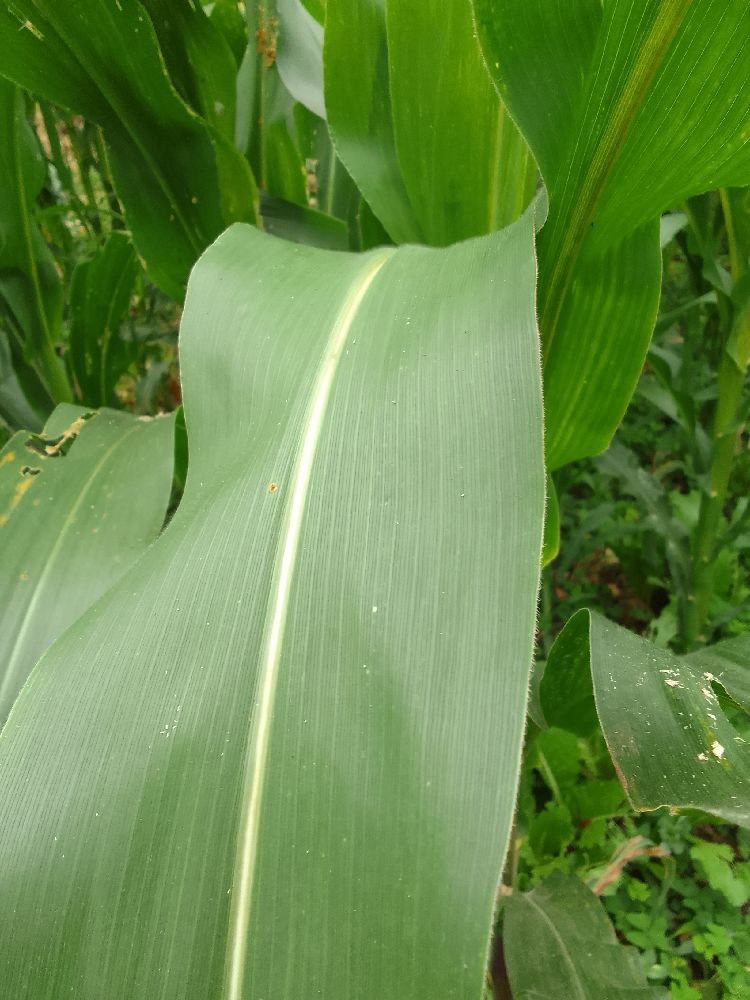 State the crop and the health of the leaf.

maize, healthy
